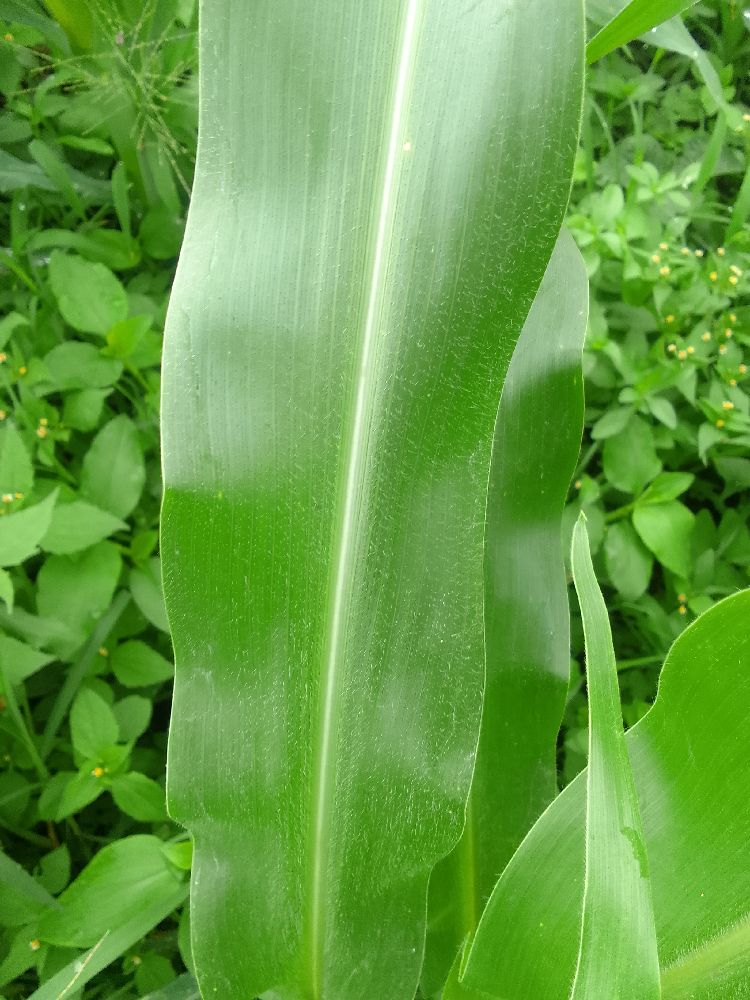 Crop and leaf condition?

maize, healthy
